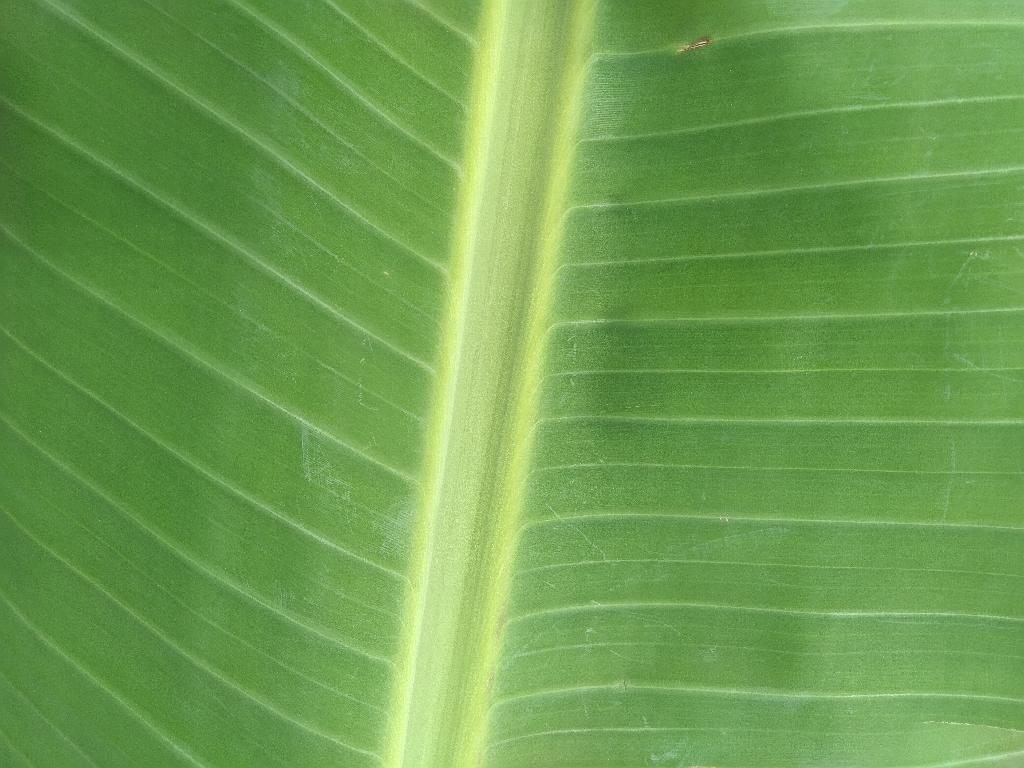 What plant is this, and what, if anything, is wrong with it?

banana, healthy
